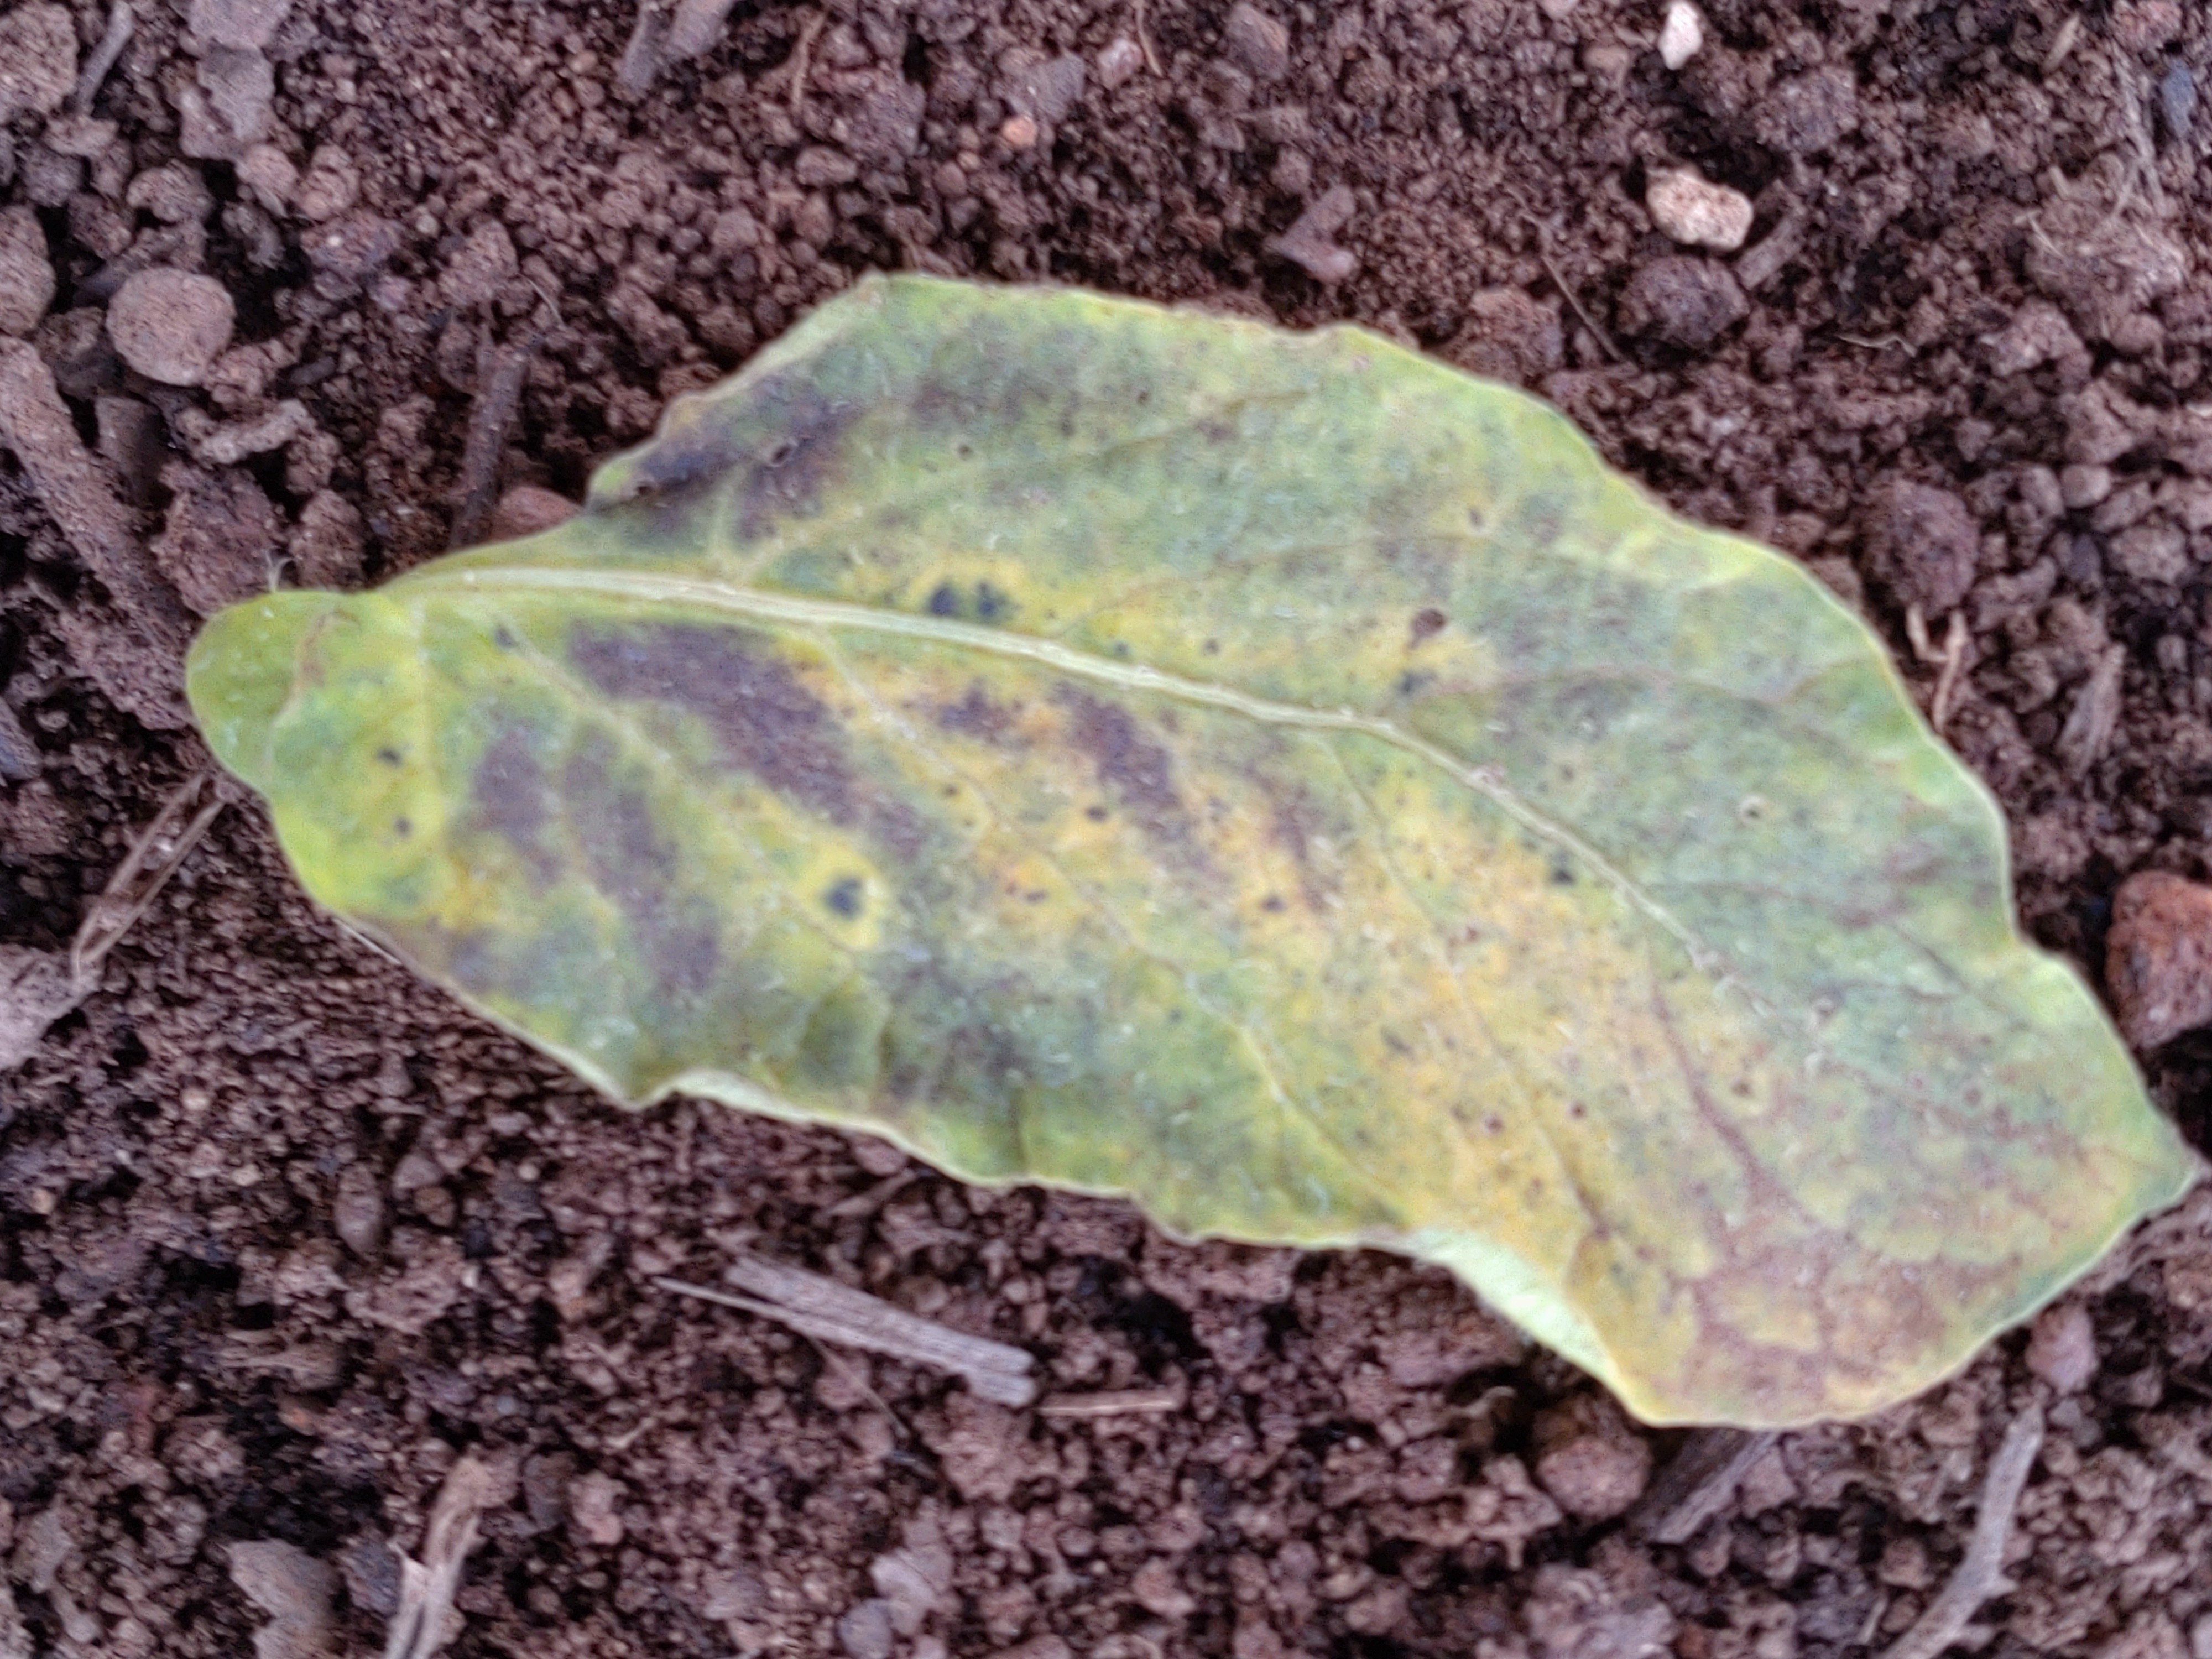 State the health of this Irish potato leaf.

late blight
